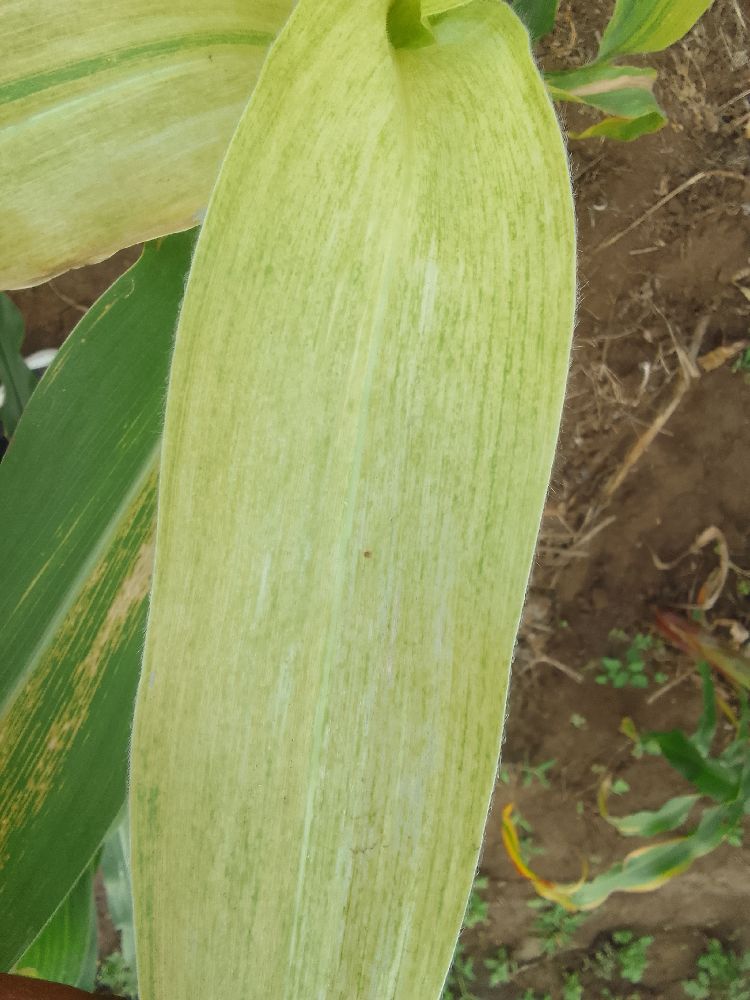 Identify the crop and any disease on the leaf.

maize, maize lethal necrosis
